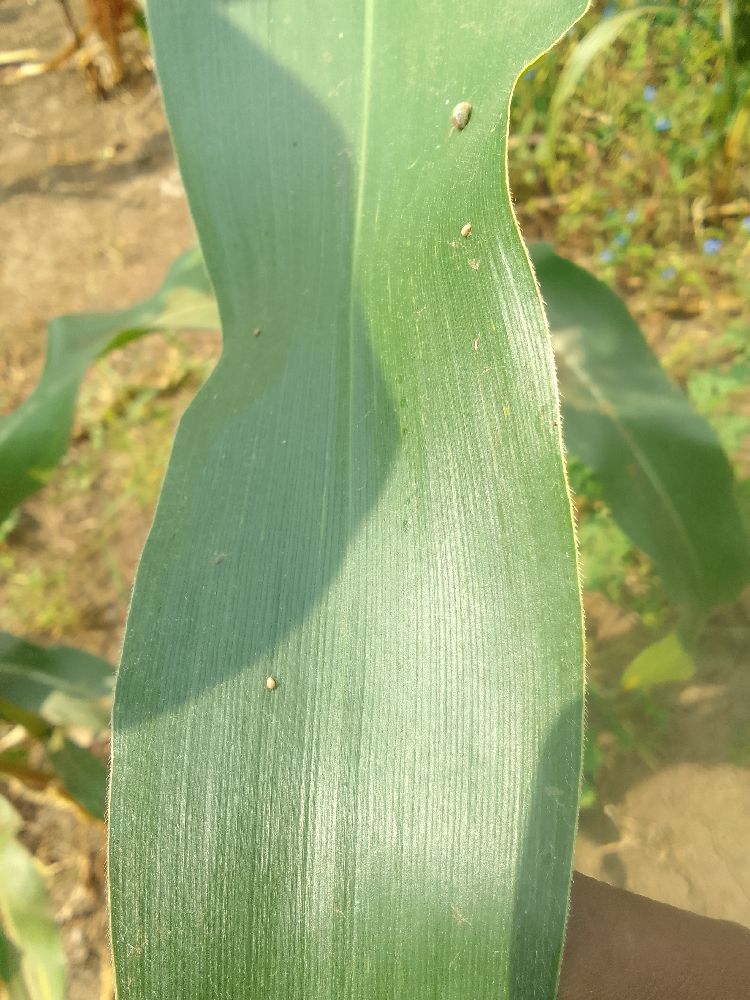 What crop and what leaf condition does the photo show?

maize, healthy
